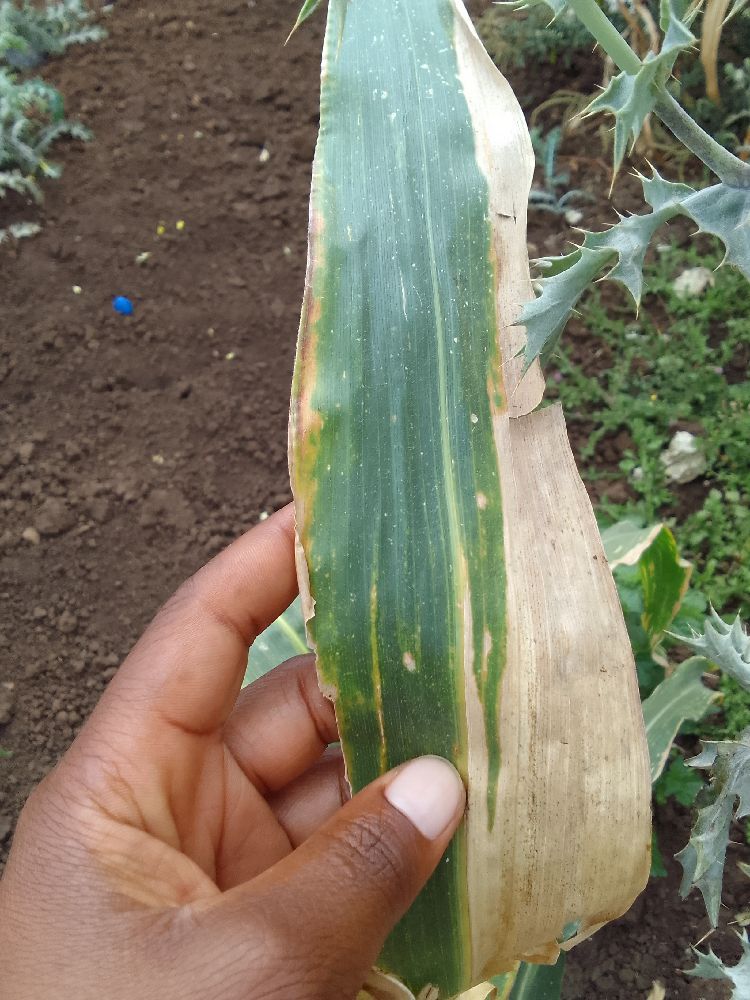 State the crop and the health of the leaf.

maize, maize lethal necrosis
